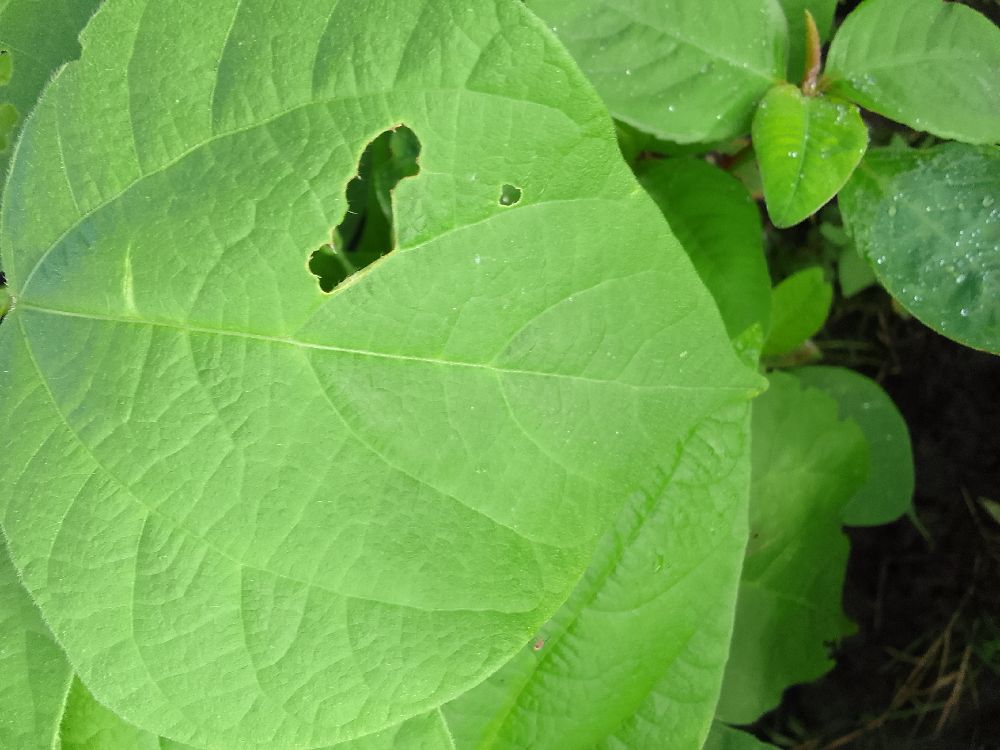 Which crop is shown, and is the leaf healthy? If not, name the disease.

common bean, healthy
